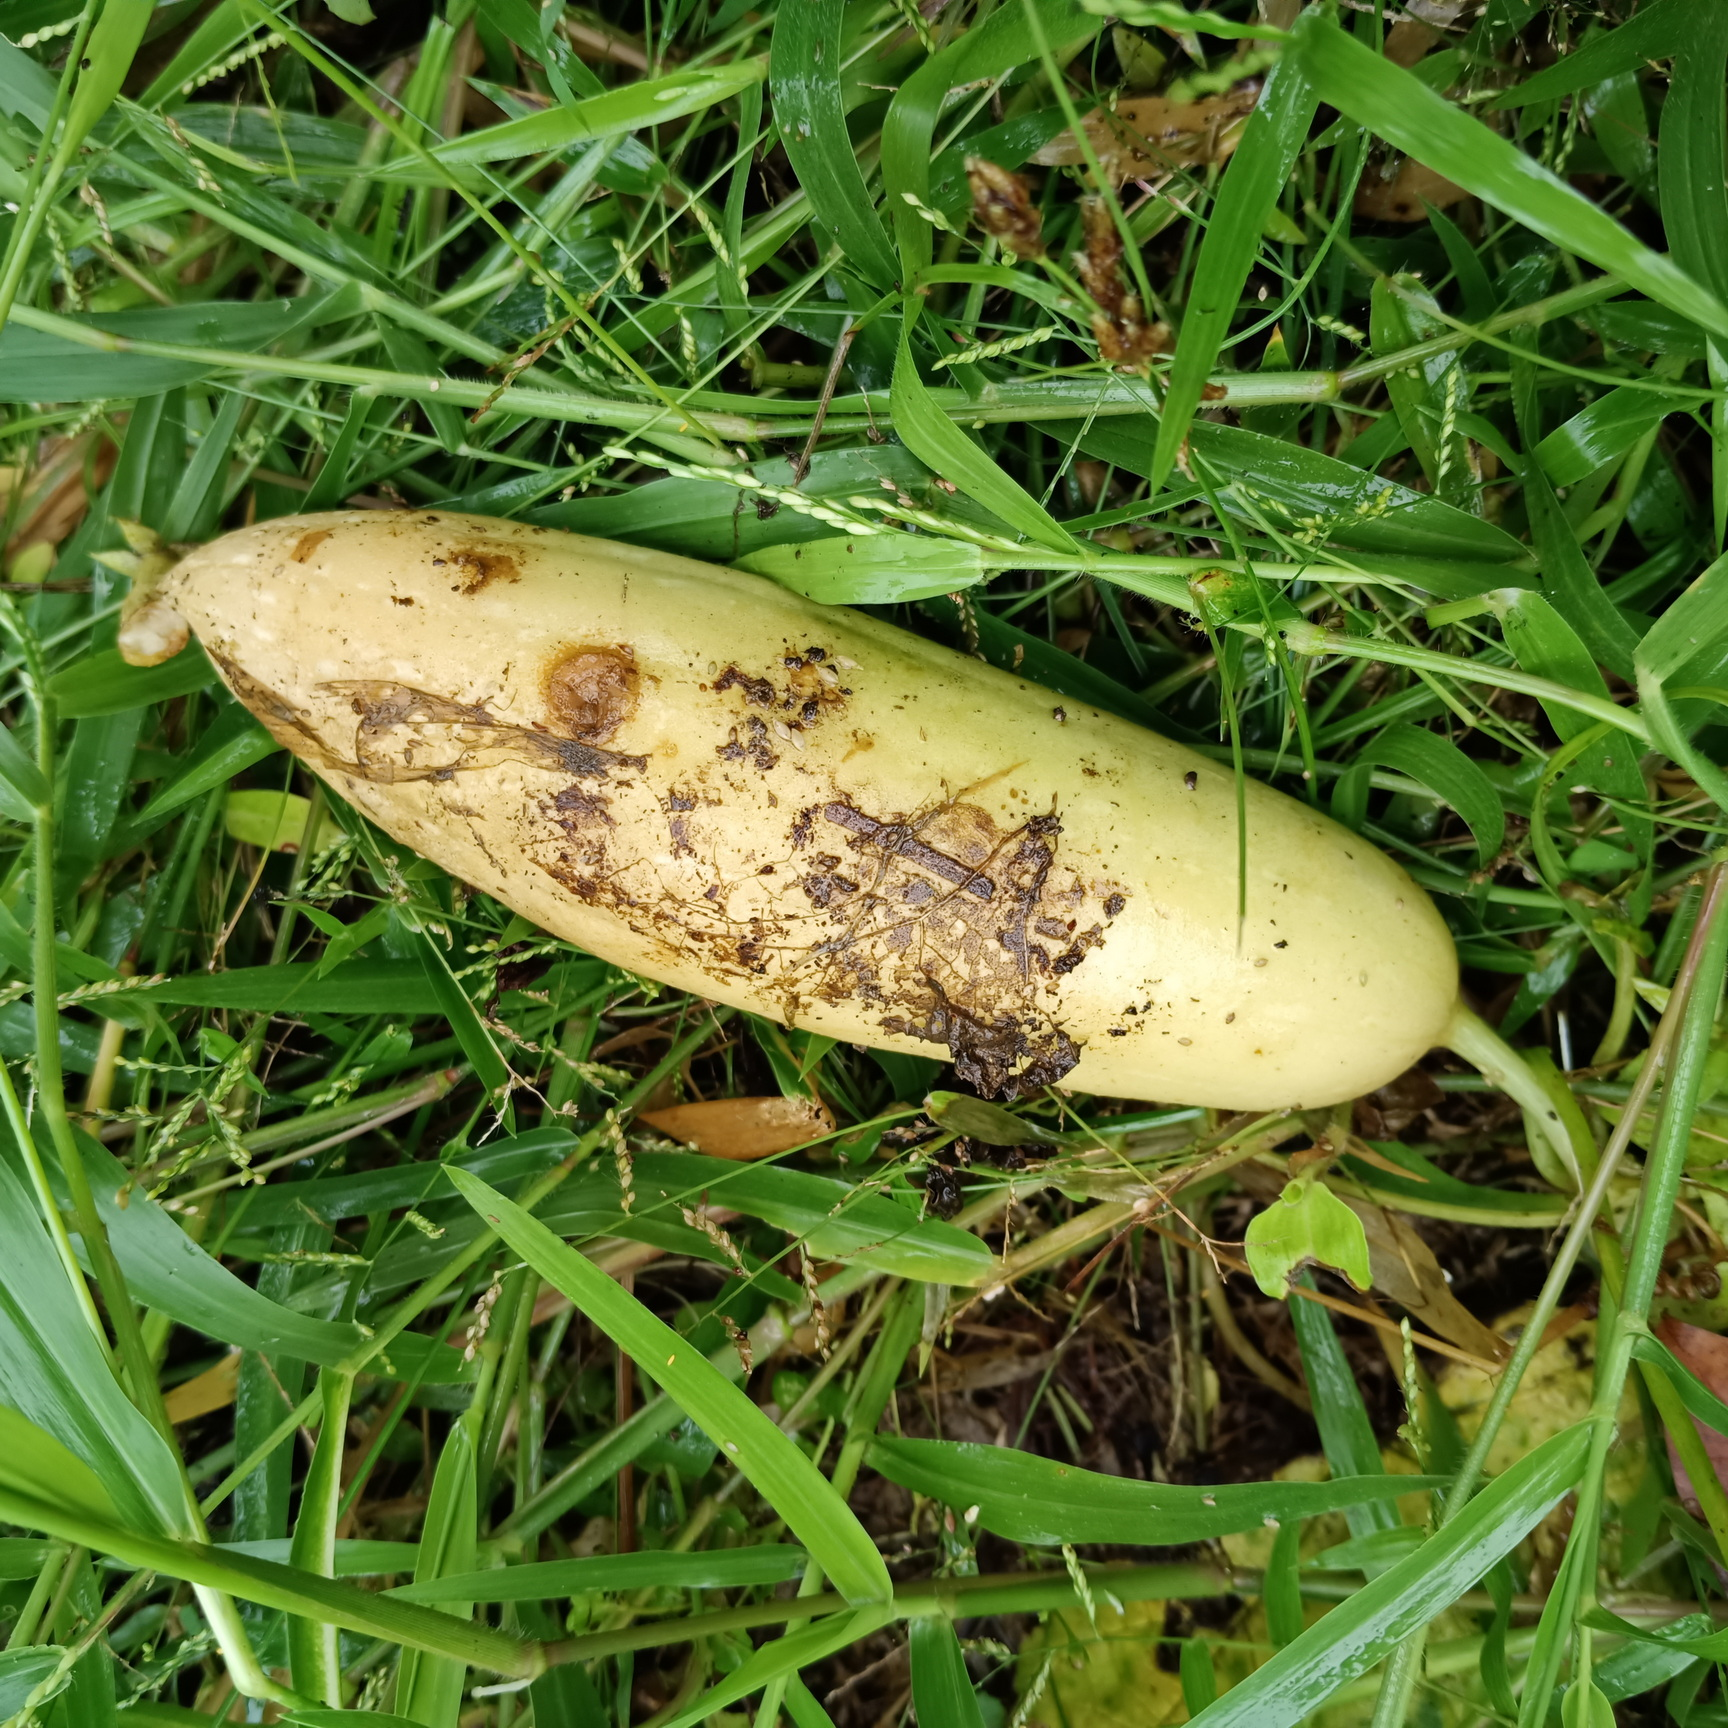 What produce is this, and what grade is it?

luffa, faulty
